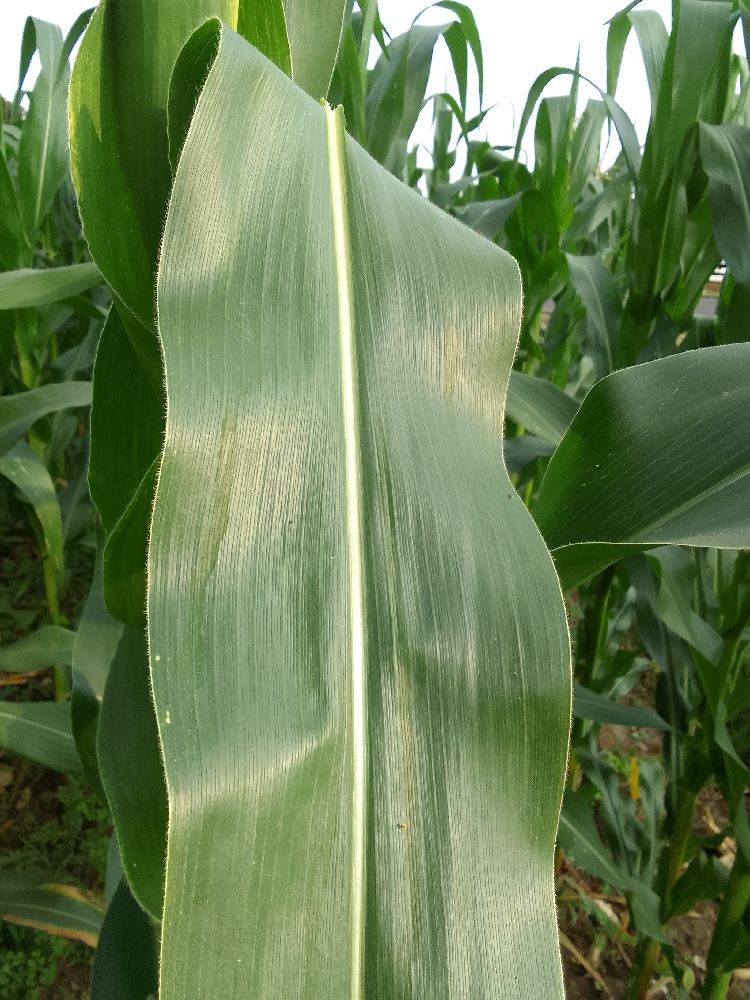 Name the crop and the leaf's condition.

maize, healthy
